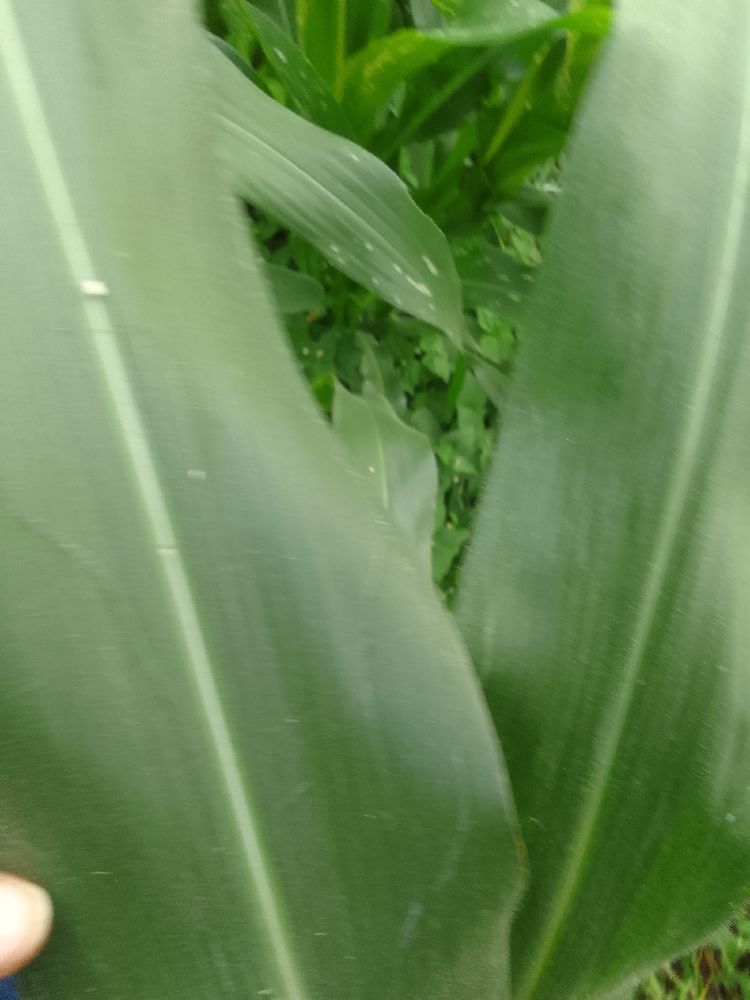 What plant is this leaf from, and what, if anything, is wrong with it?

maize, healthy
